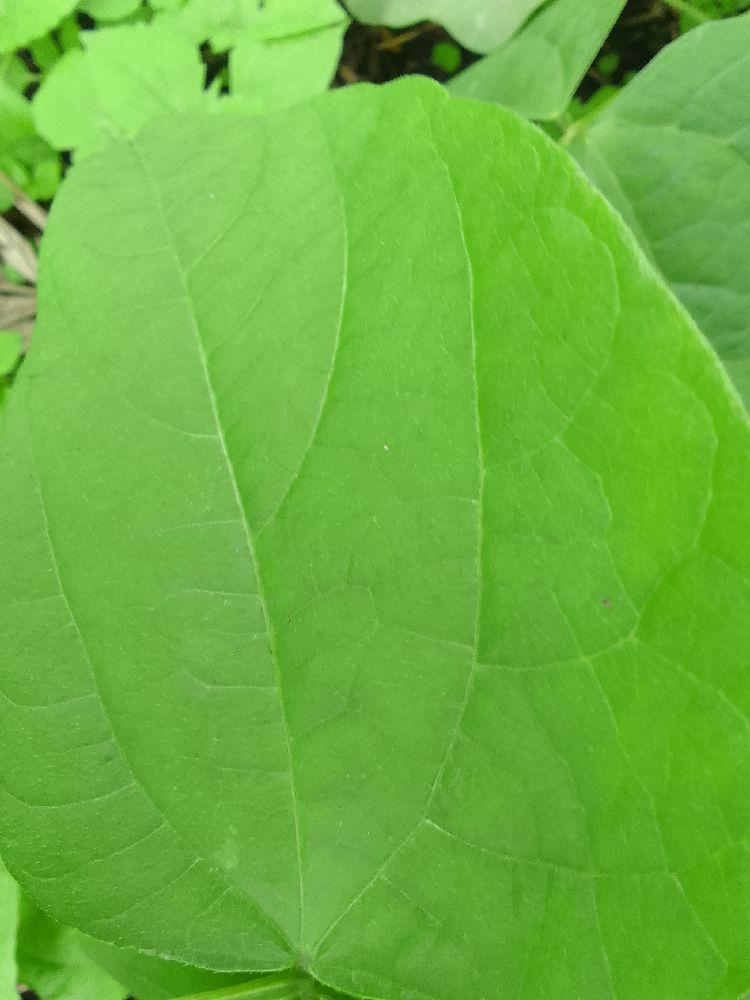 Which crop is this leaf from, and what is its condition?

common bean, healthy
